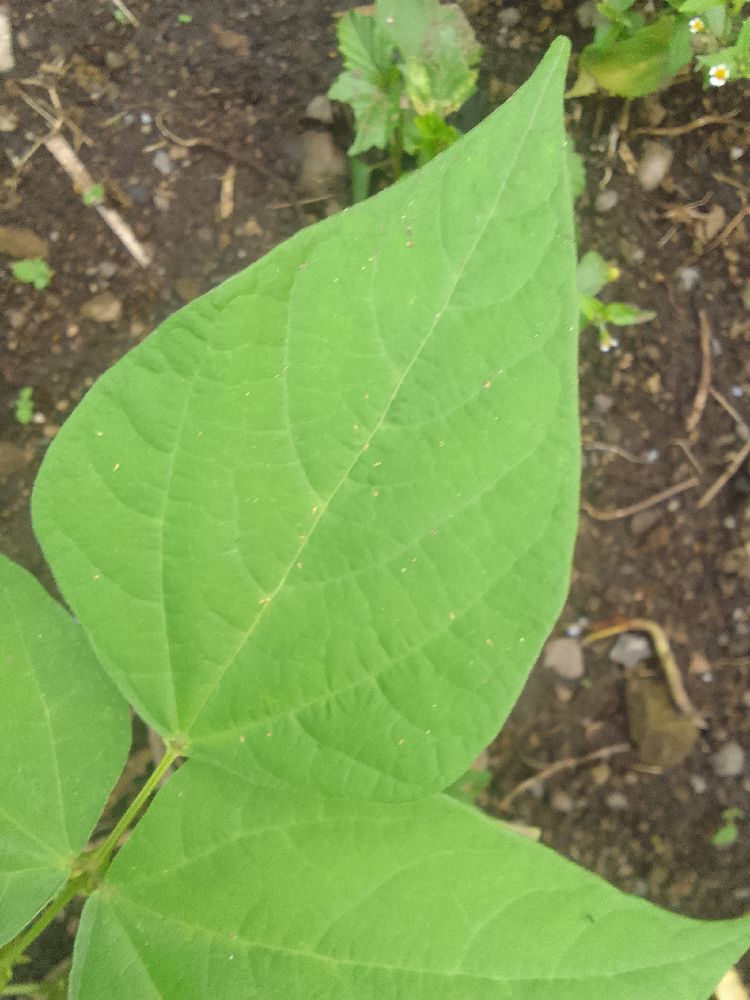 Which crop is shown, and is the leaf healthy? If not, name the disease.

common bean, healthy
